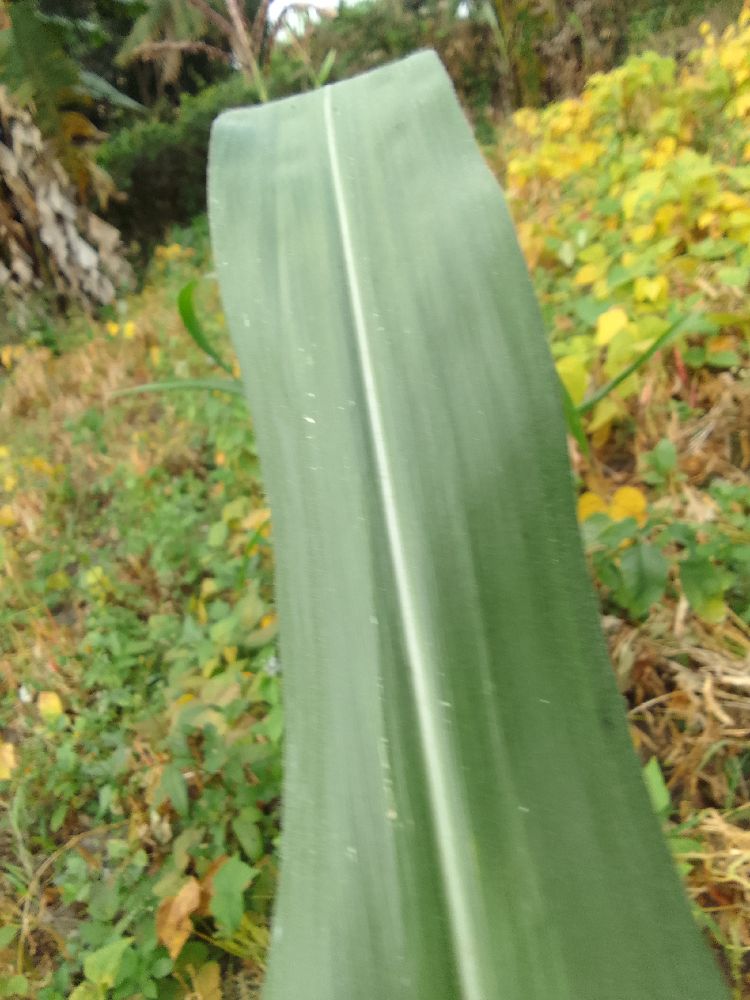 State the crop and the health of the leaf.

maize, healthy
